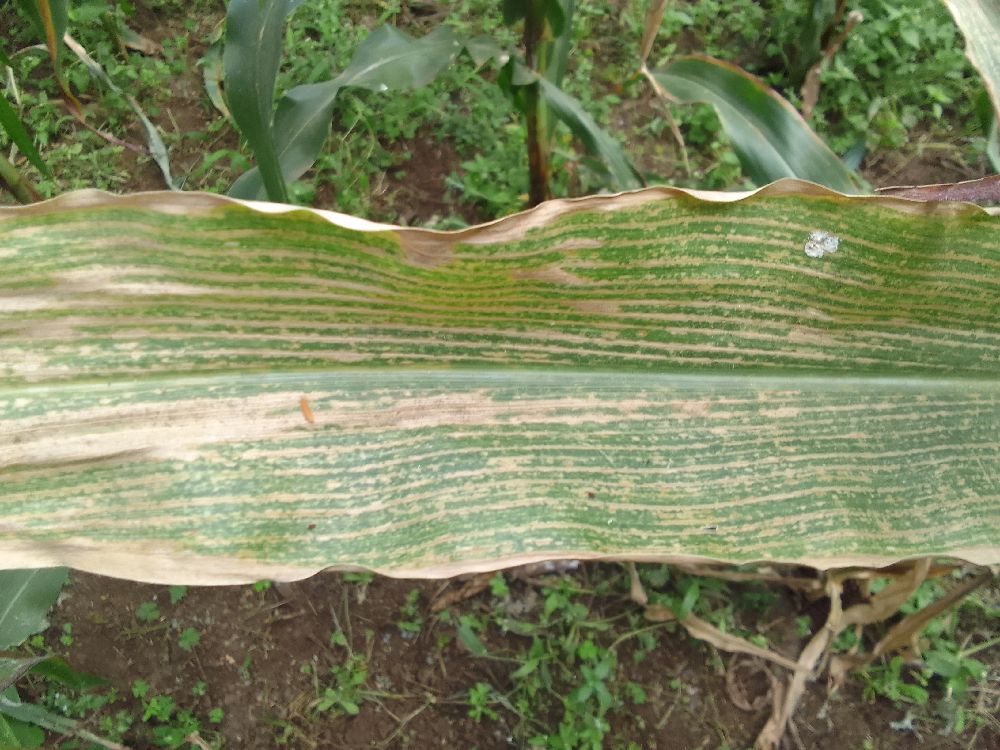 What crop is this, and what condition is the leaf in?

maize, maize lethal necrosis
